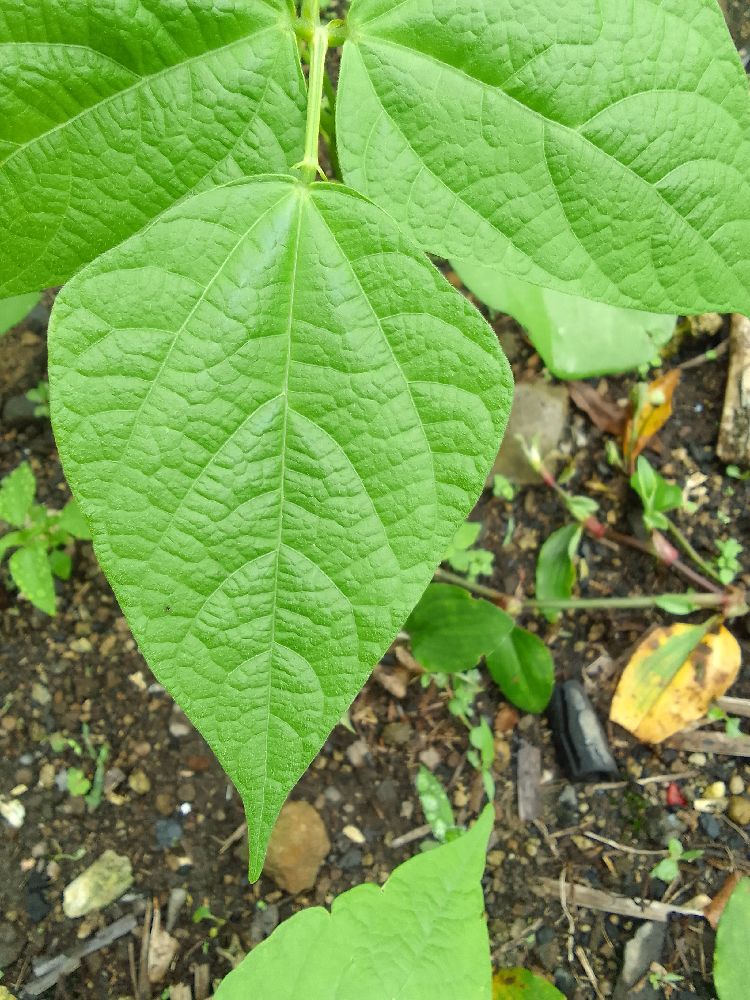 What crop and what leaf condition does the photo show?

common bean, healthy
